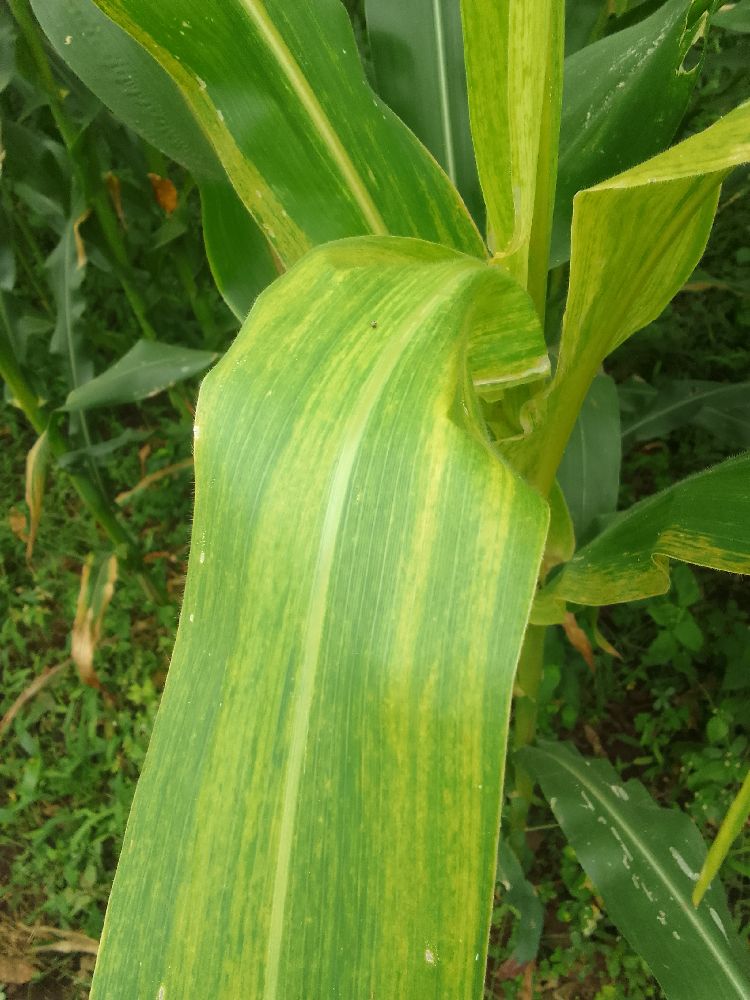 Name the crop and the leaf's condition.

maize, maize lethal necrosis
